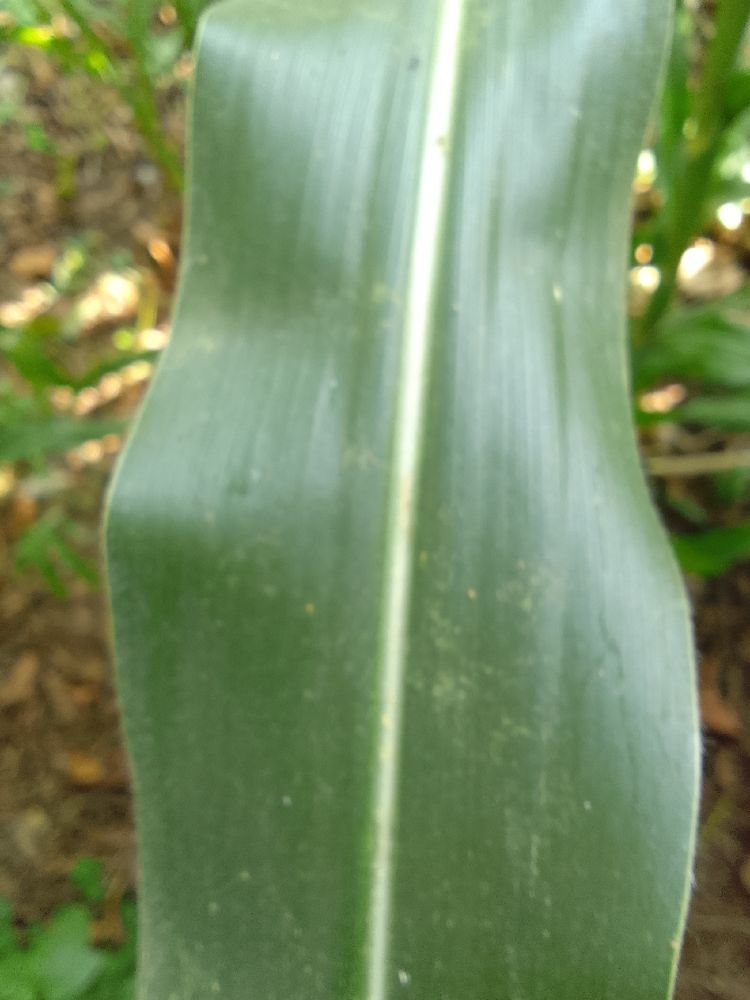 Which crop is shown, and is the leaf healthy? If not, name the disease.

maize, healthy
